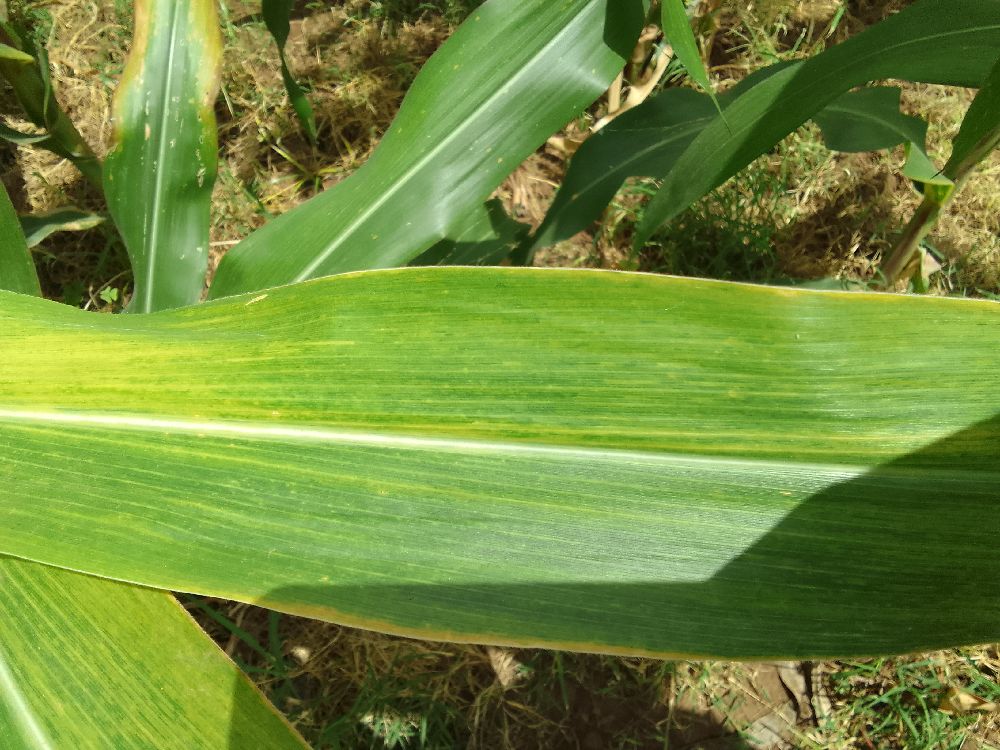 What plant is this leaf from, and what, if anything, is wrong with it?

maize, maize lethal necrosis
